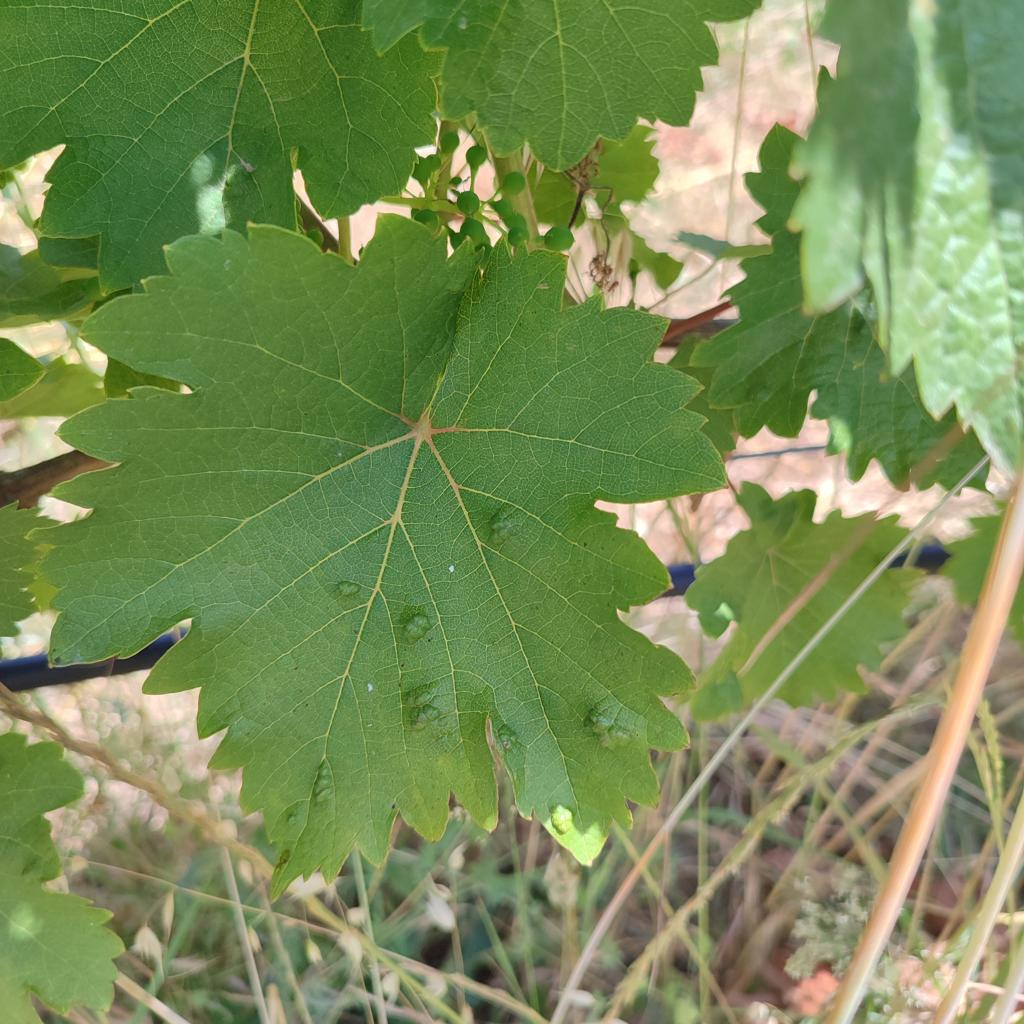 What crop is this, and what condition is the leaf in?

grapevine, erineum mite
